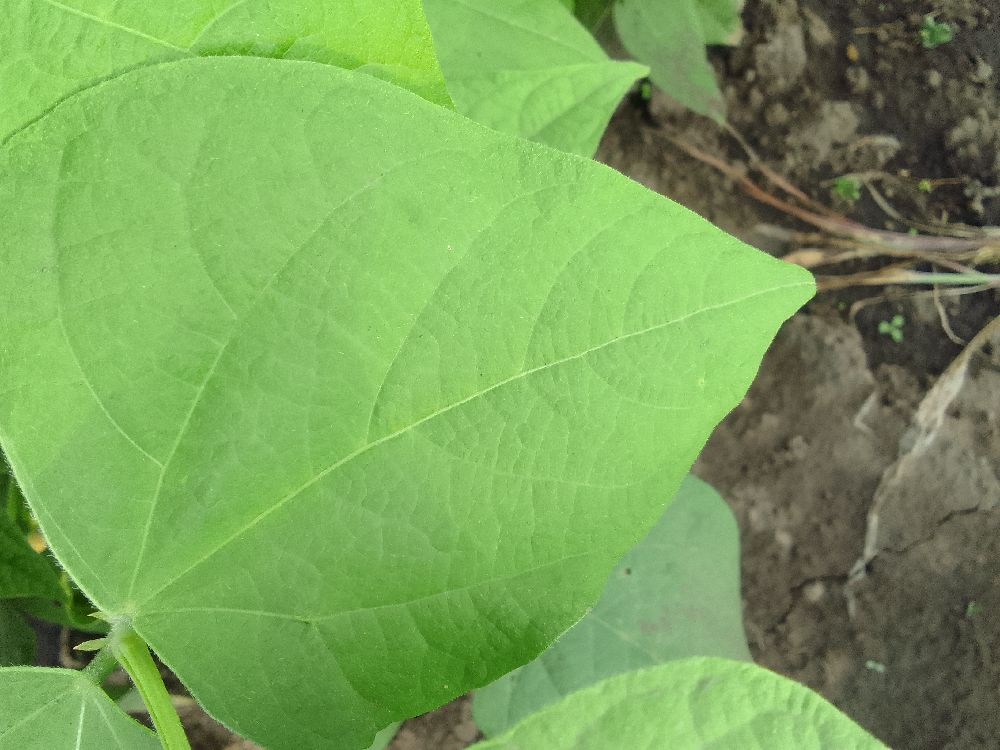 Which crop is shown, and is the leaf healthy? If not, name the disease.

common bean, healthy
